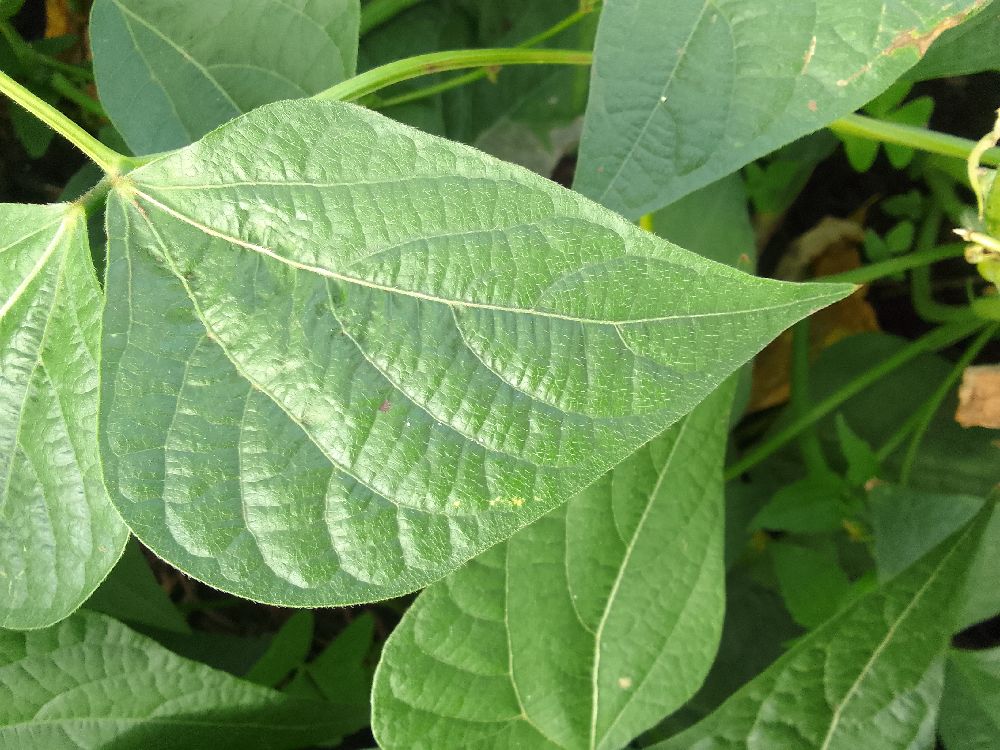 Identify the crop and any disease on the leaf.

common bean, healthy
